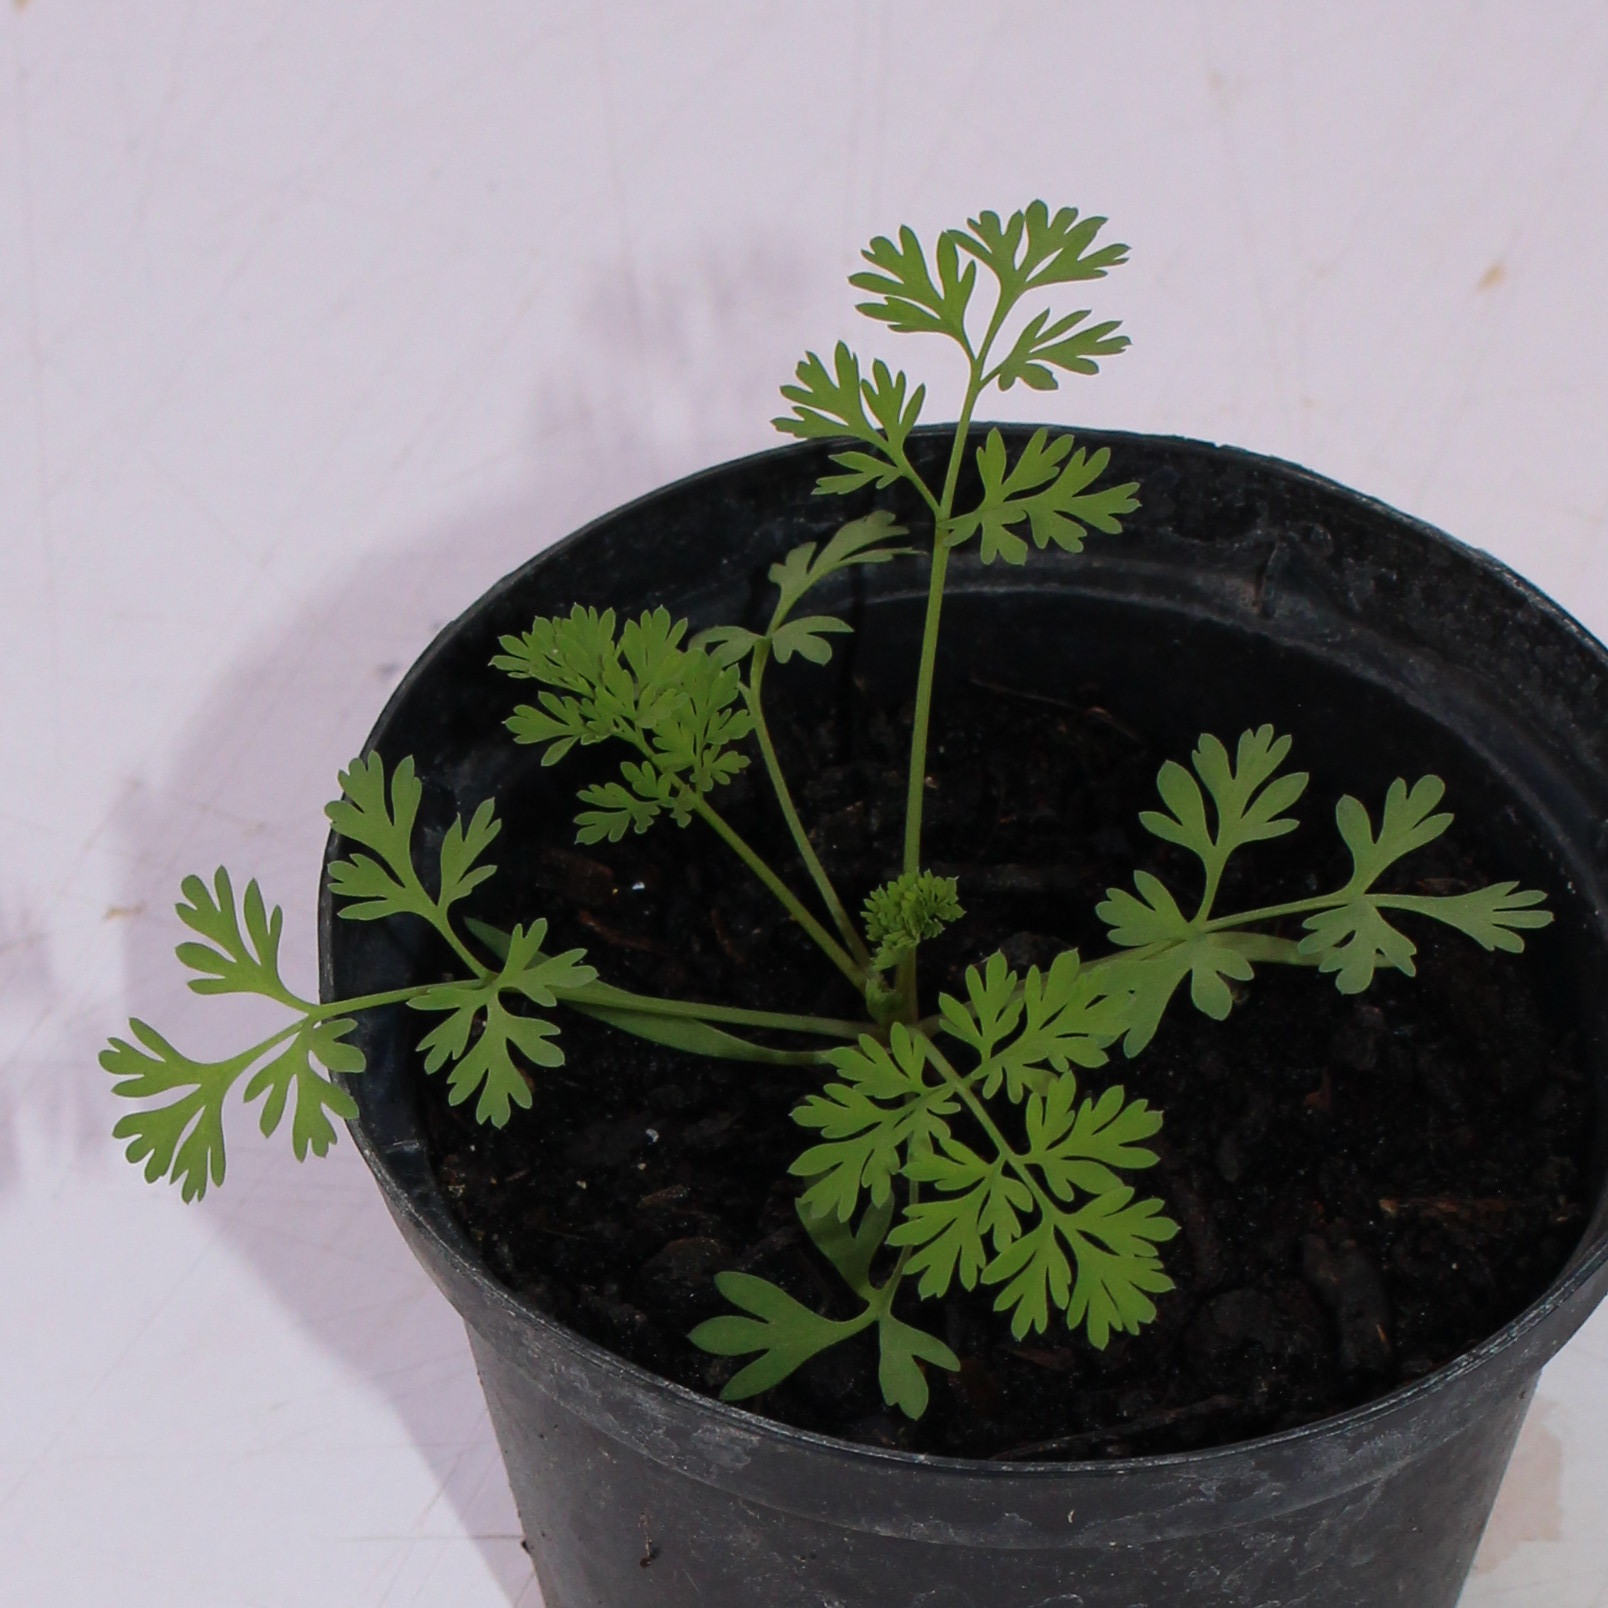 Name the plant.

Fumaria officinalis
